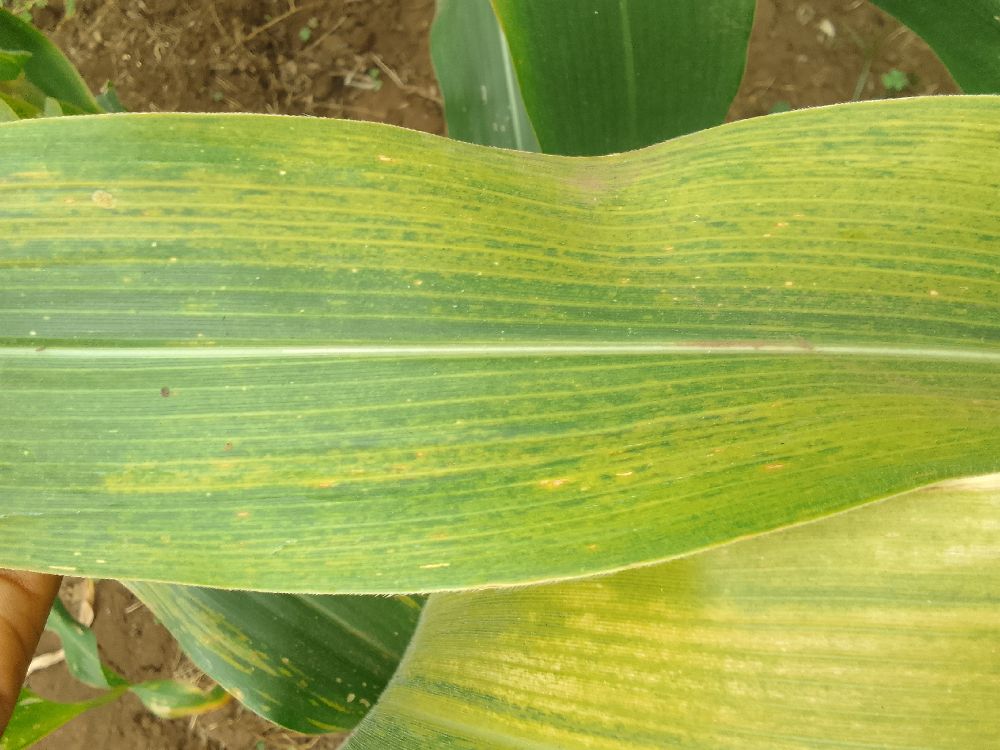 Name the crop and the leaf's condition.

maize, maize lethal necrosis
